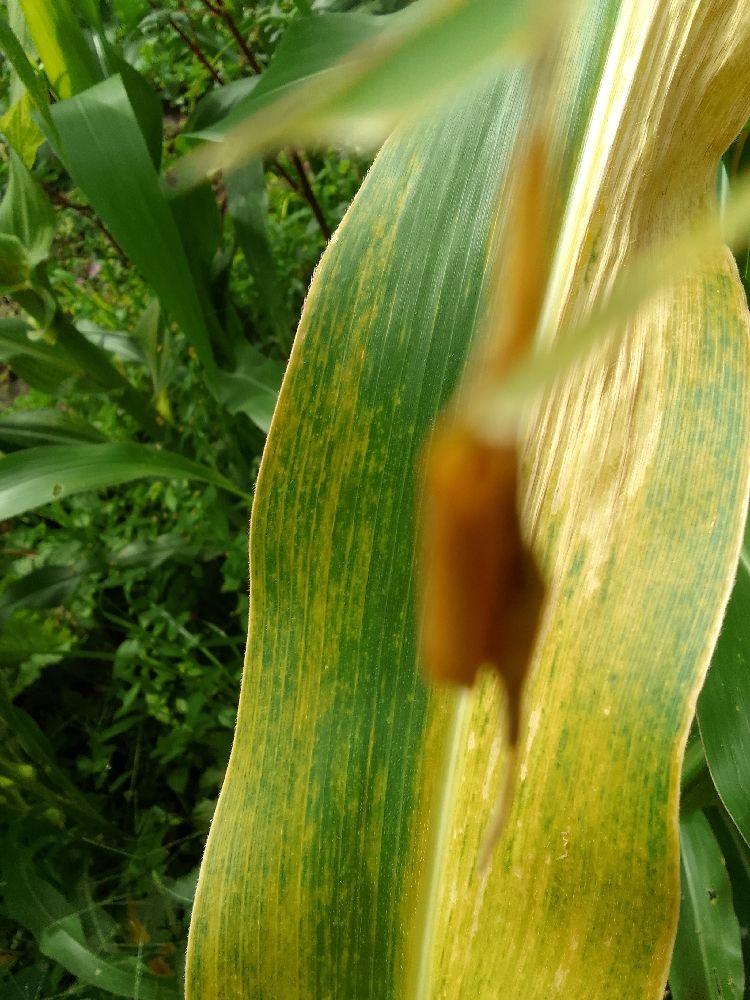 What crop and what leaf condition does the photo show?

maize, maize lethal necrosis
